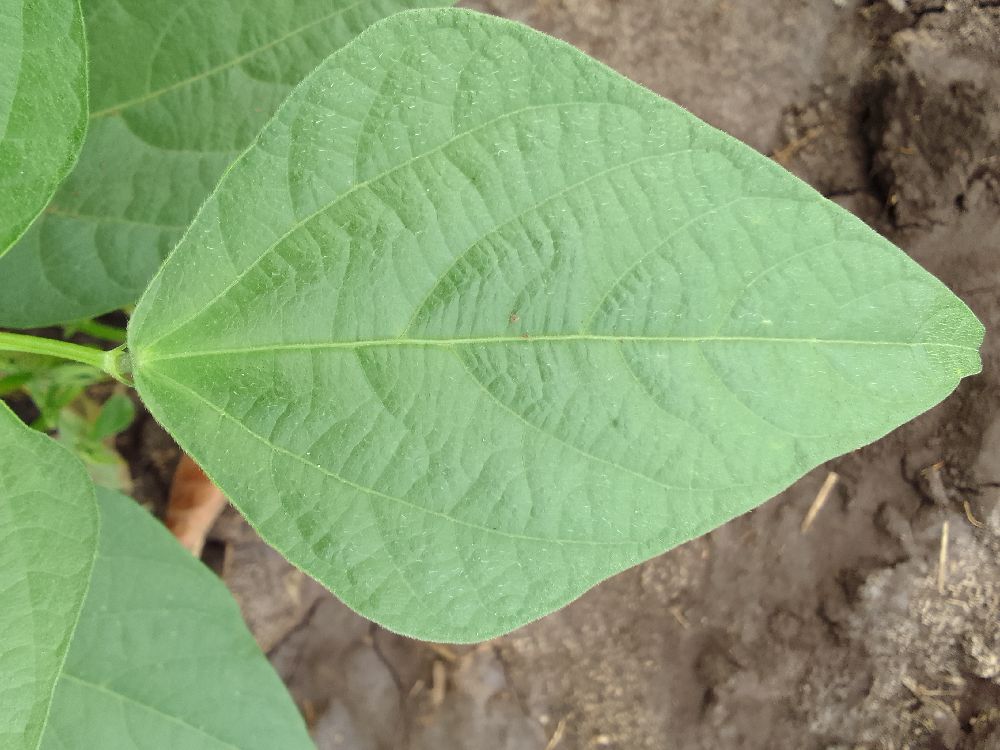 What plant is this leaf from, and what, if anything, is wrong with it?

common bean, healthy
